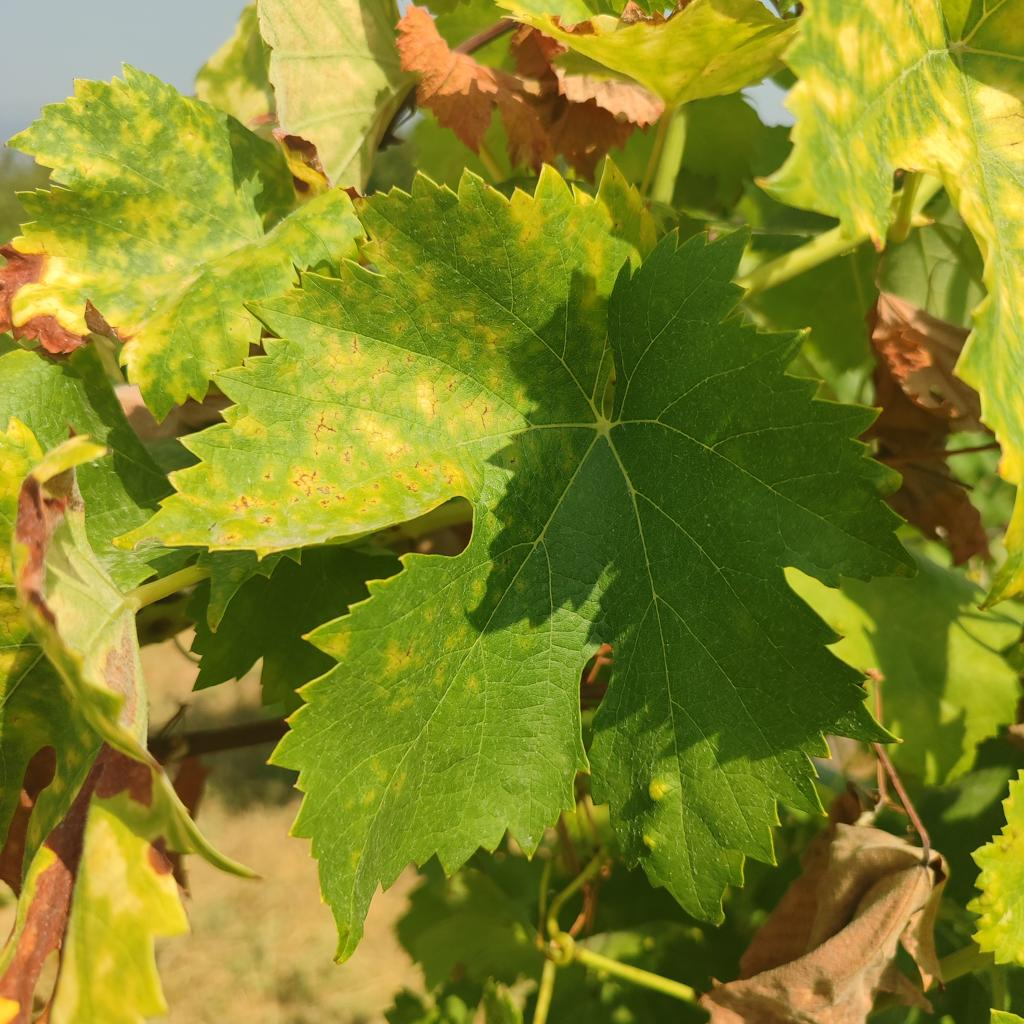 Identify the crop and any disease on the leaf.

grapevine, esca complex
